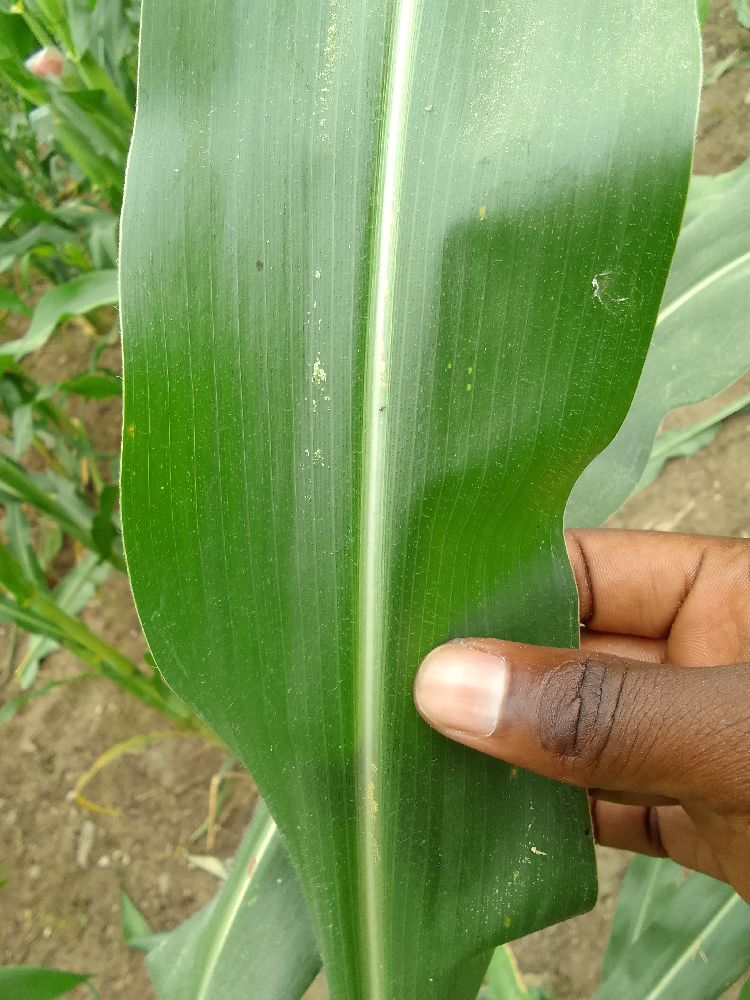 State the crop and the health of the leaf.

maize, healthy
